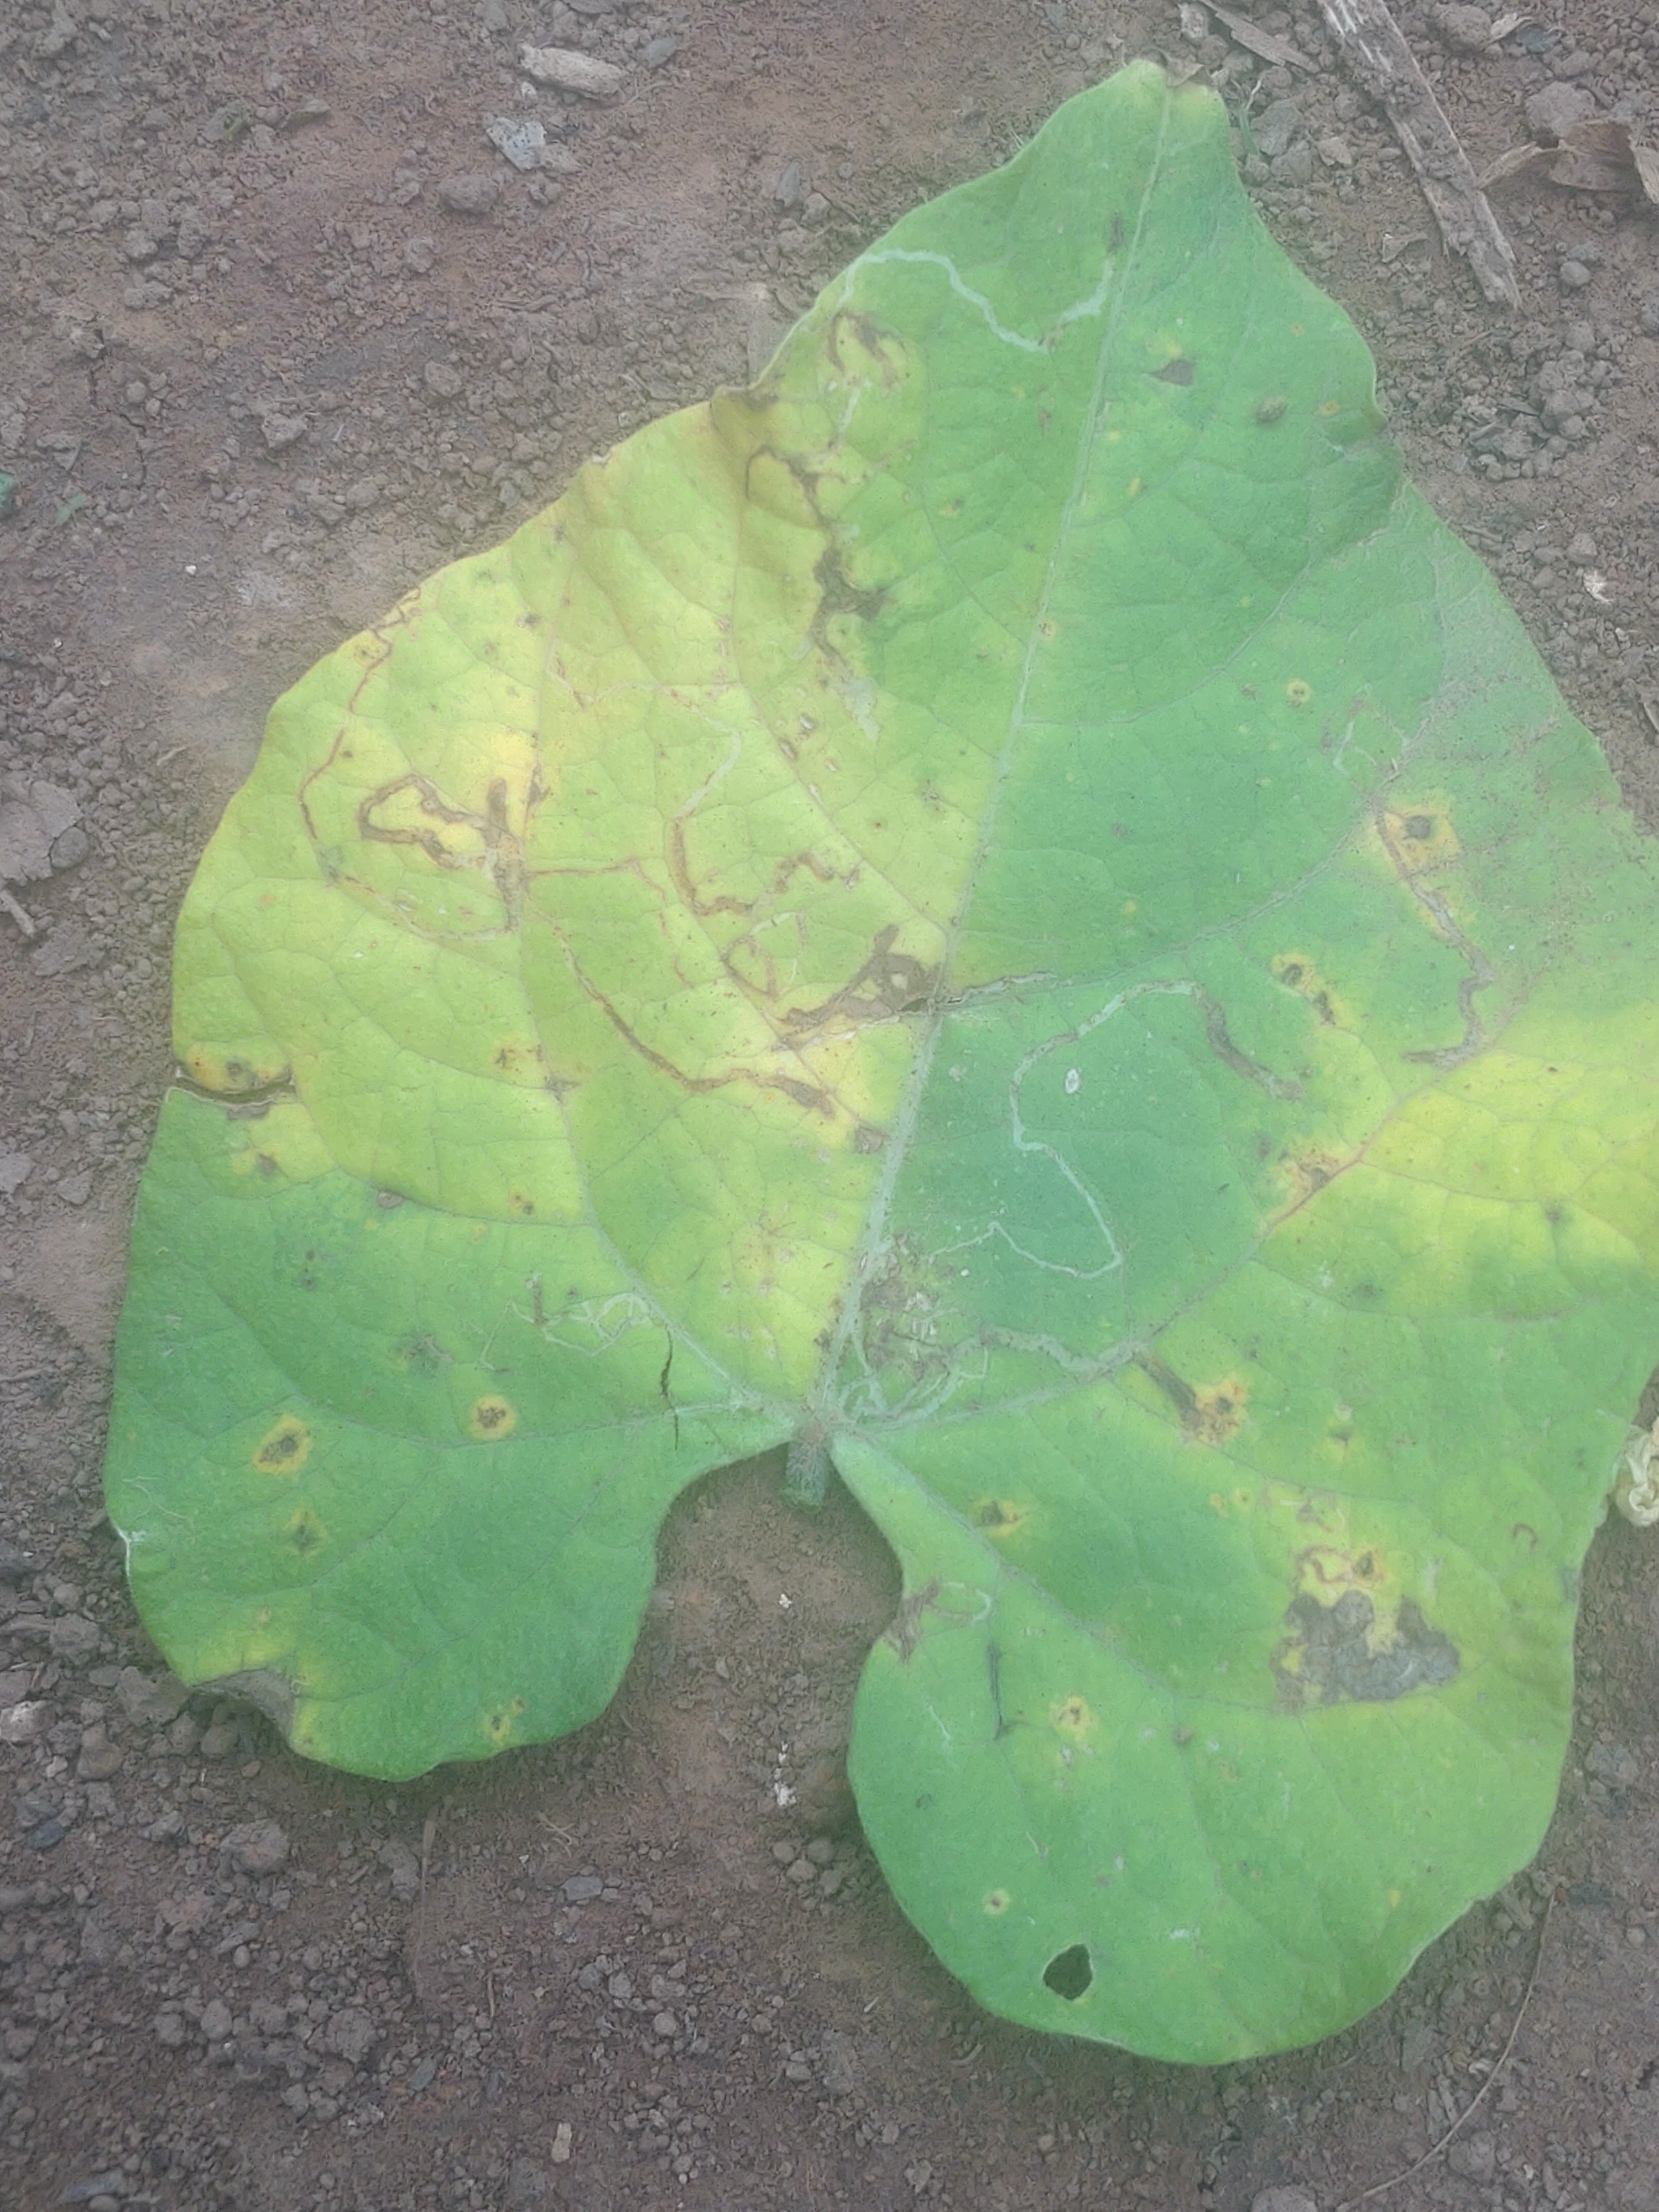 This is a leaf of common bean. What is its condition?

anthracnose
